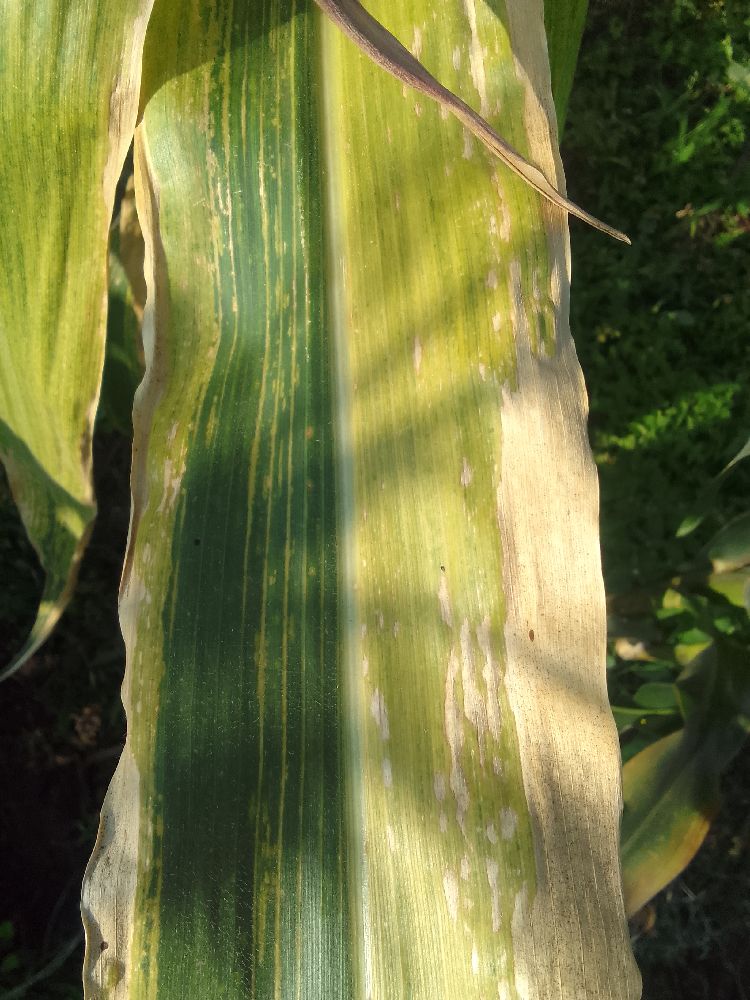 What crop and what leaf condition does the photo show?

maize, maize lethal necrosis
